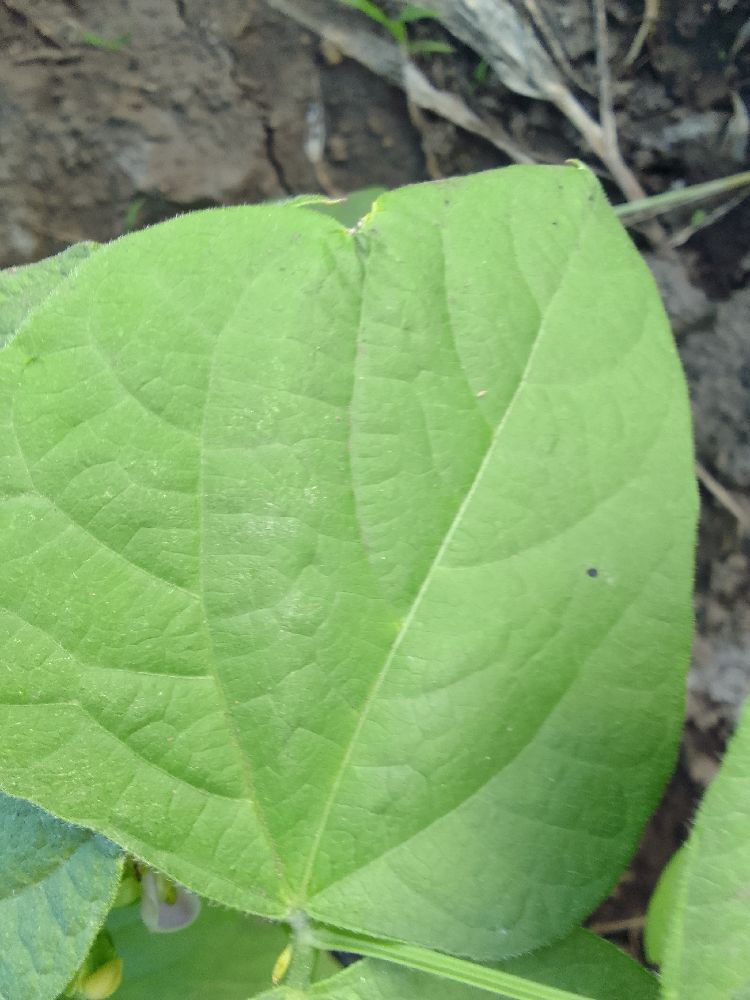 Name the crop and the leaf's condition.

common bean, healthy
